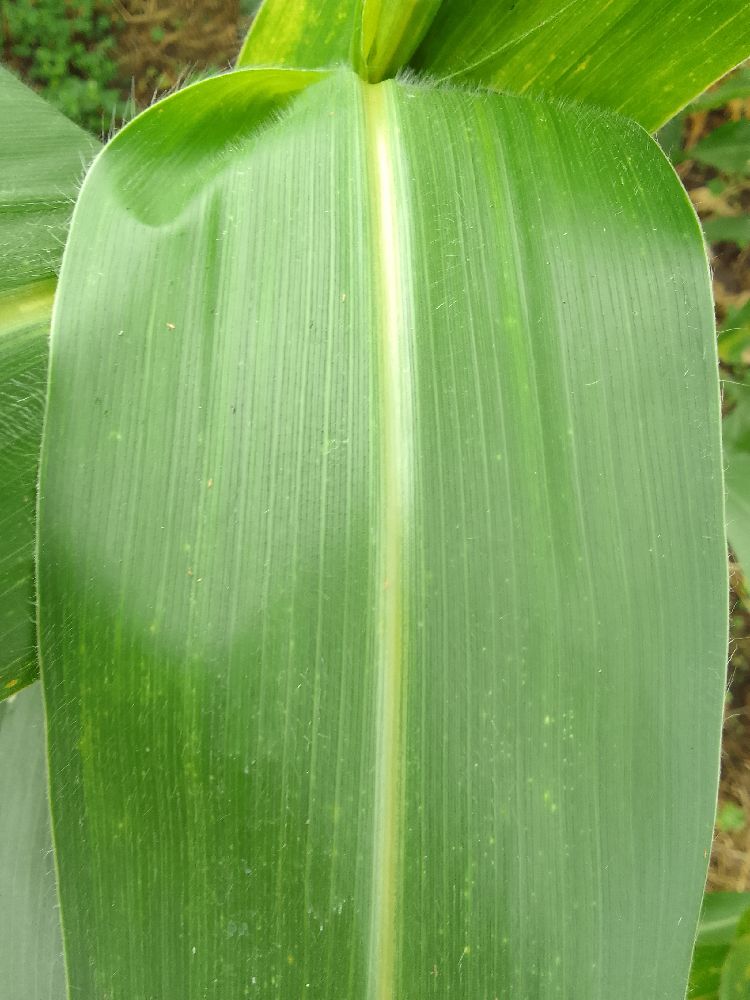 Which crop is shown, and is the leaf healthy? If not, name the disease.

maize, healthy
